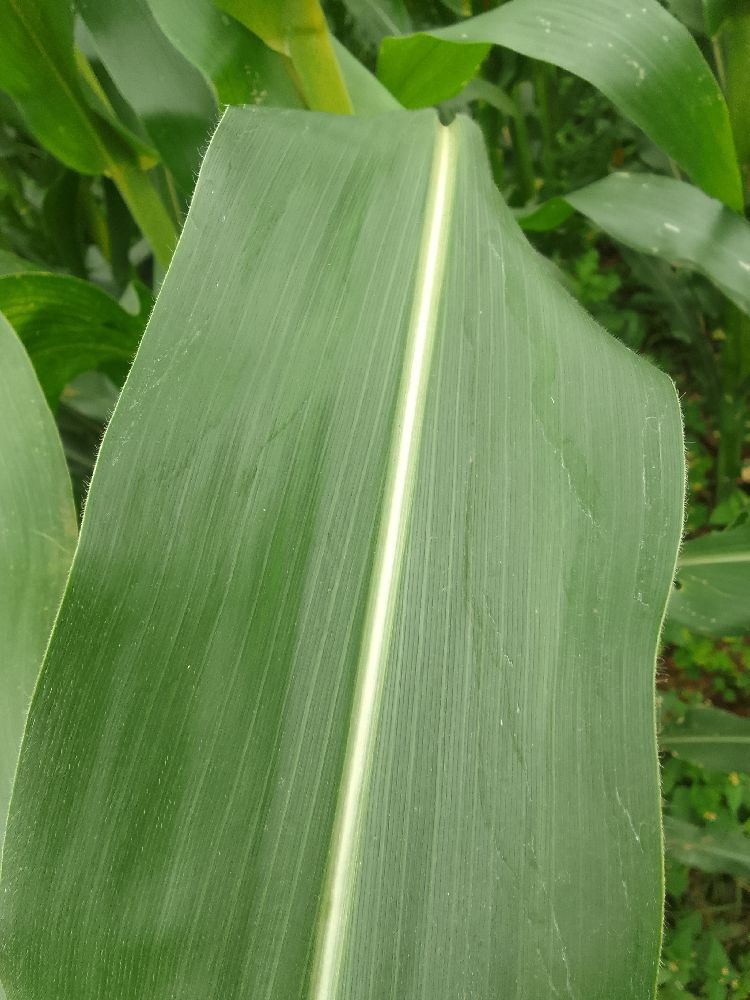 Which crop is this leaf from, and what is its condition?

maize, healthy
